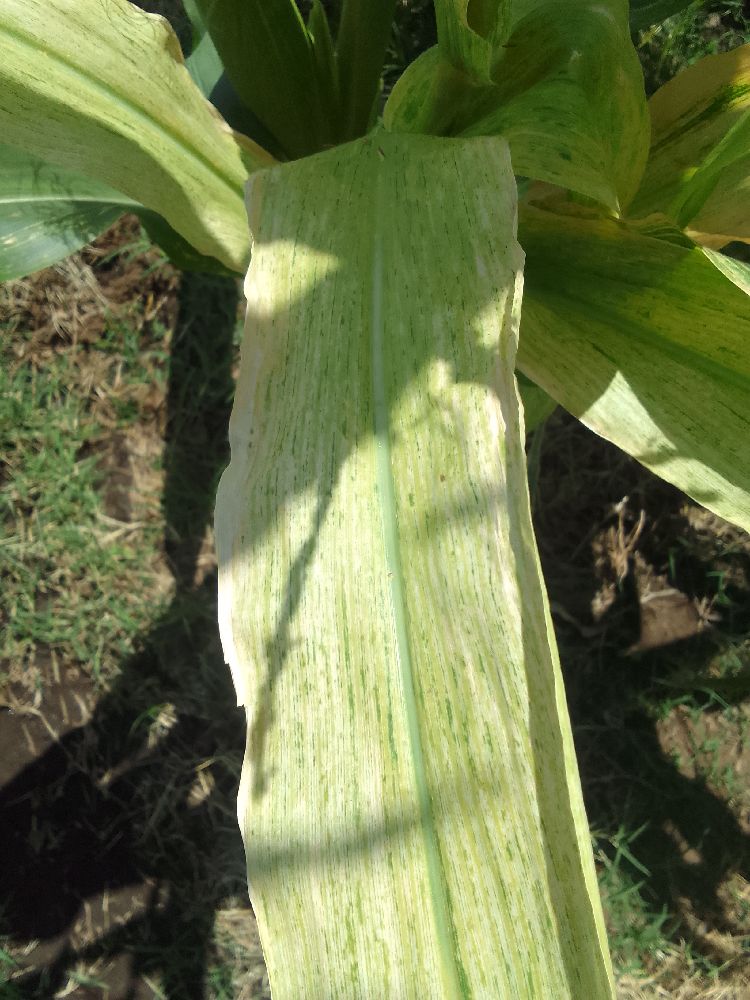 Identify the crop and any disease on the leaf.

maize, maize lethal necrosis
